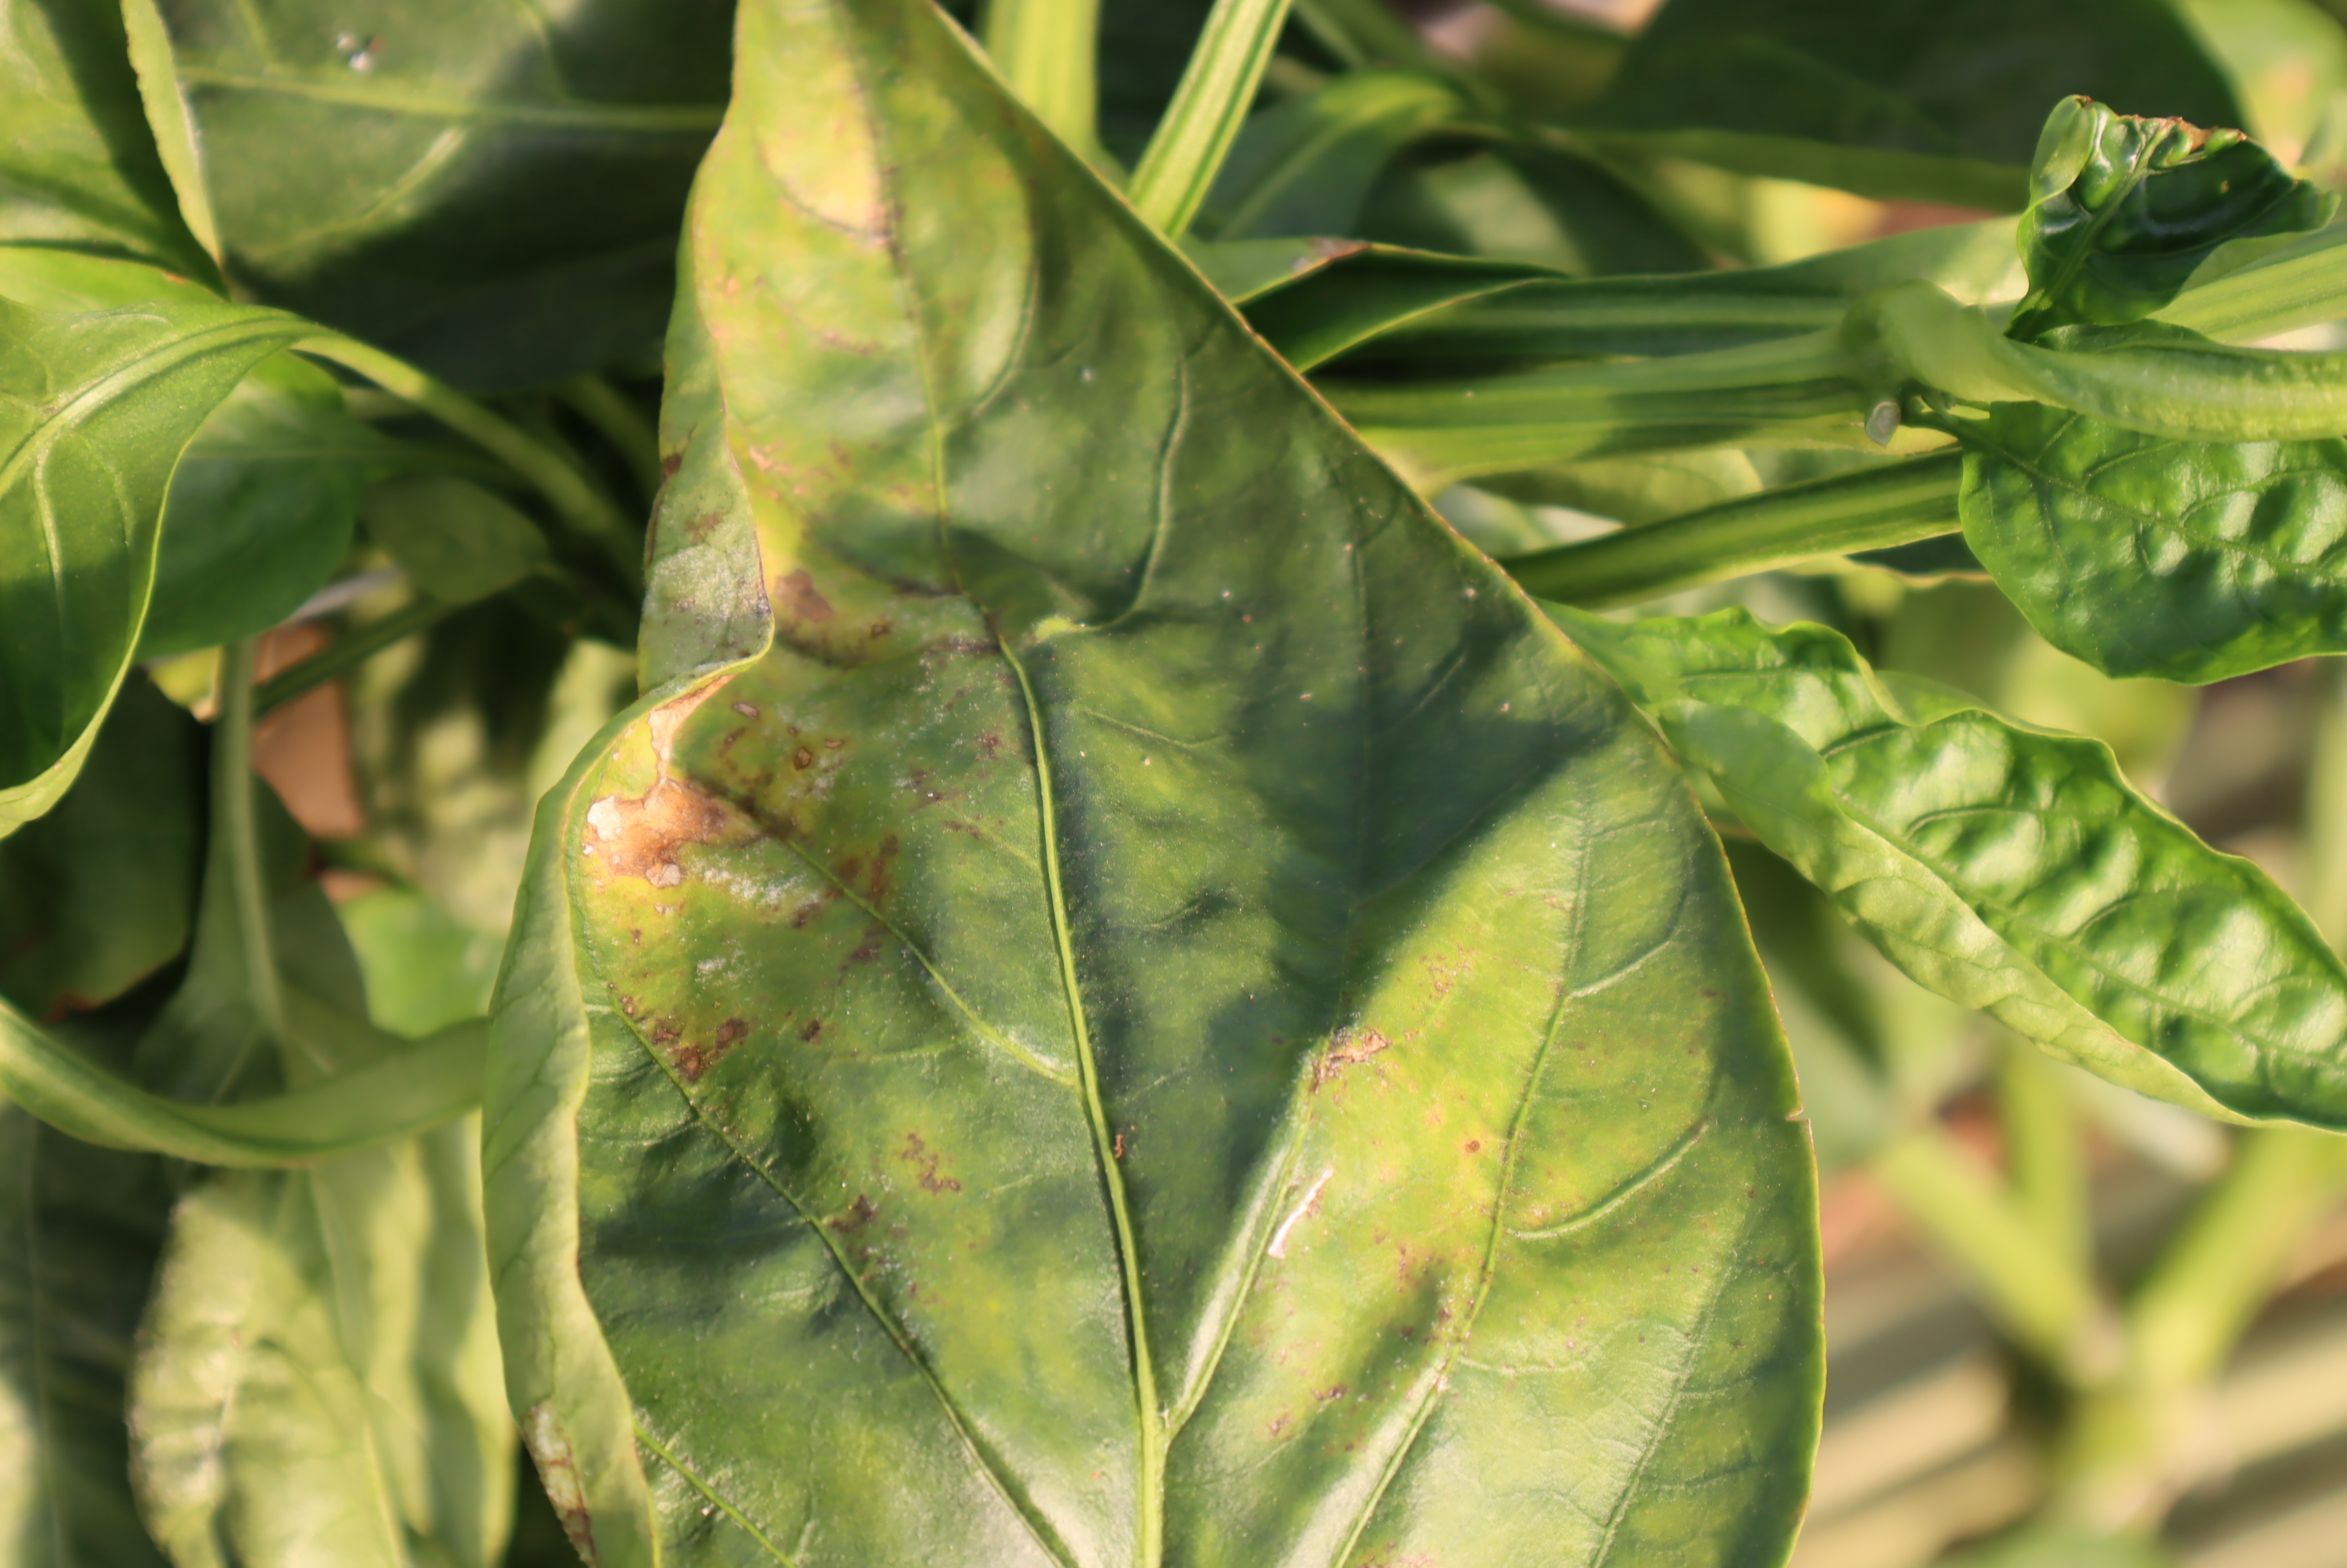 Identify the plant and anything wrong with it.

bell pepper, downy mildew, powdery mildew
